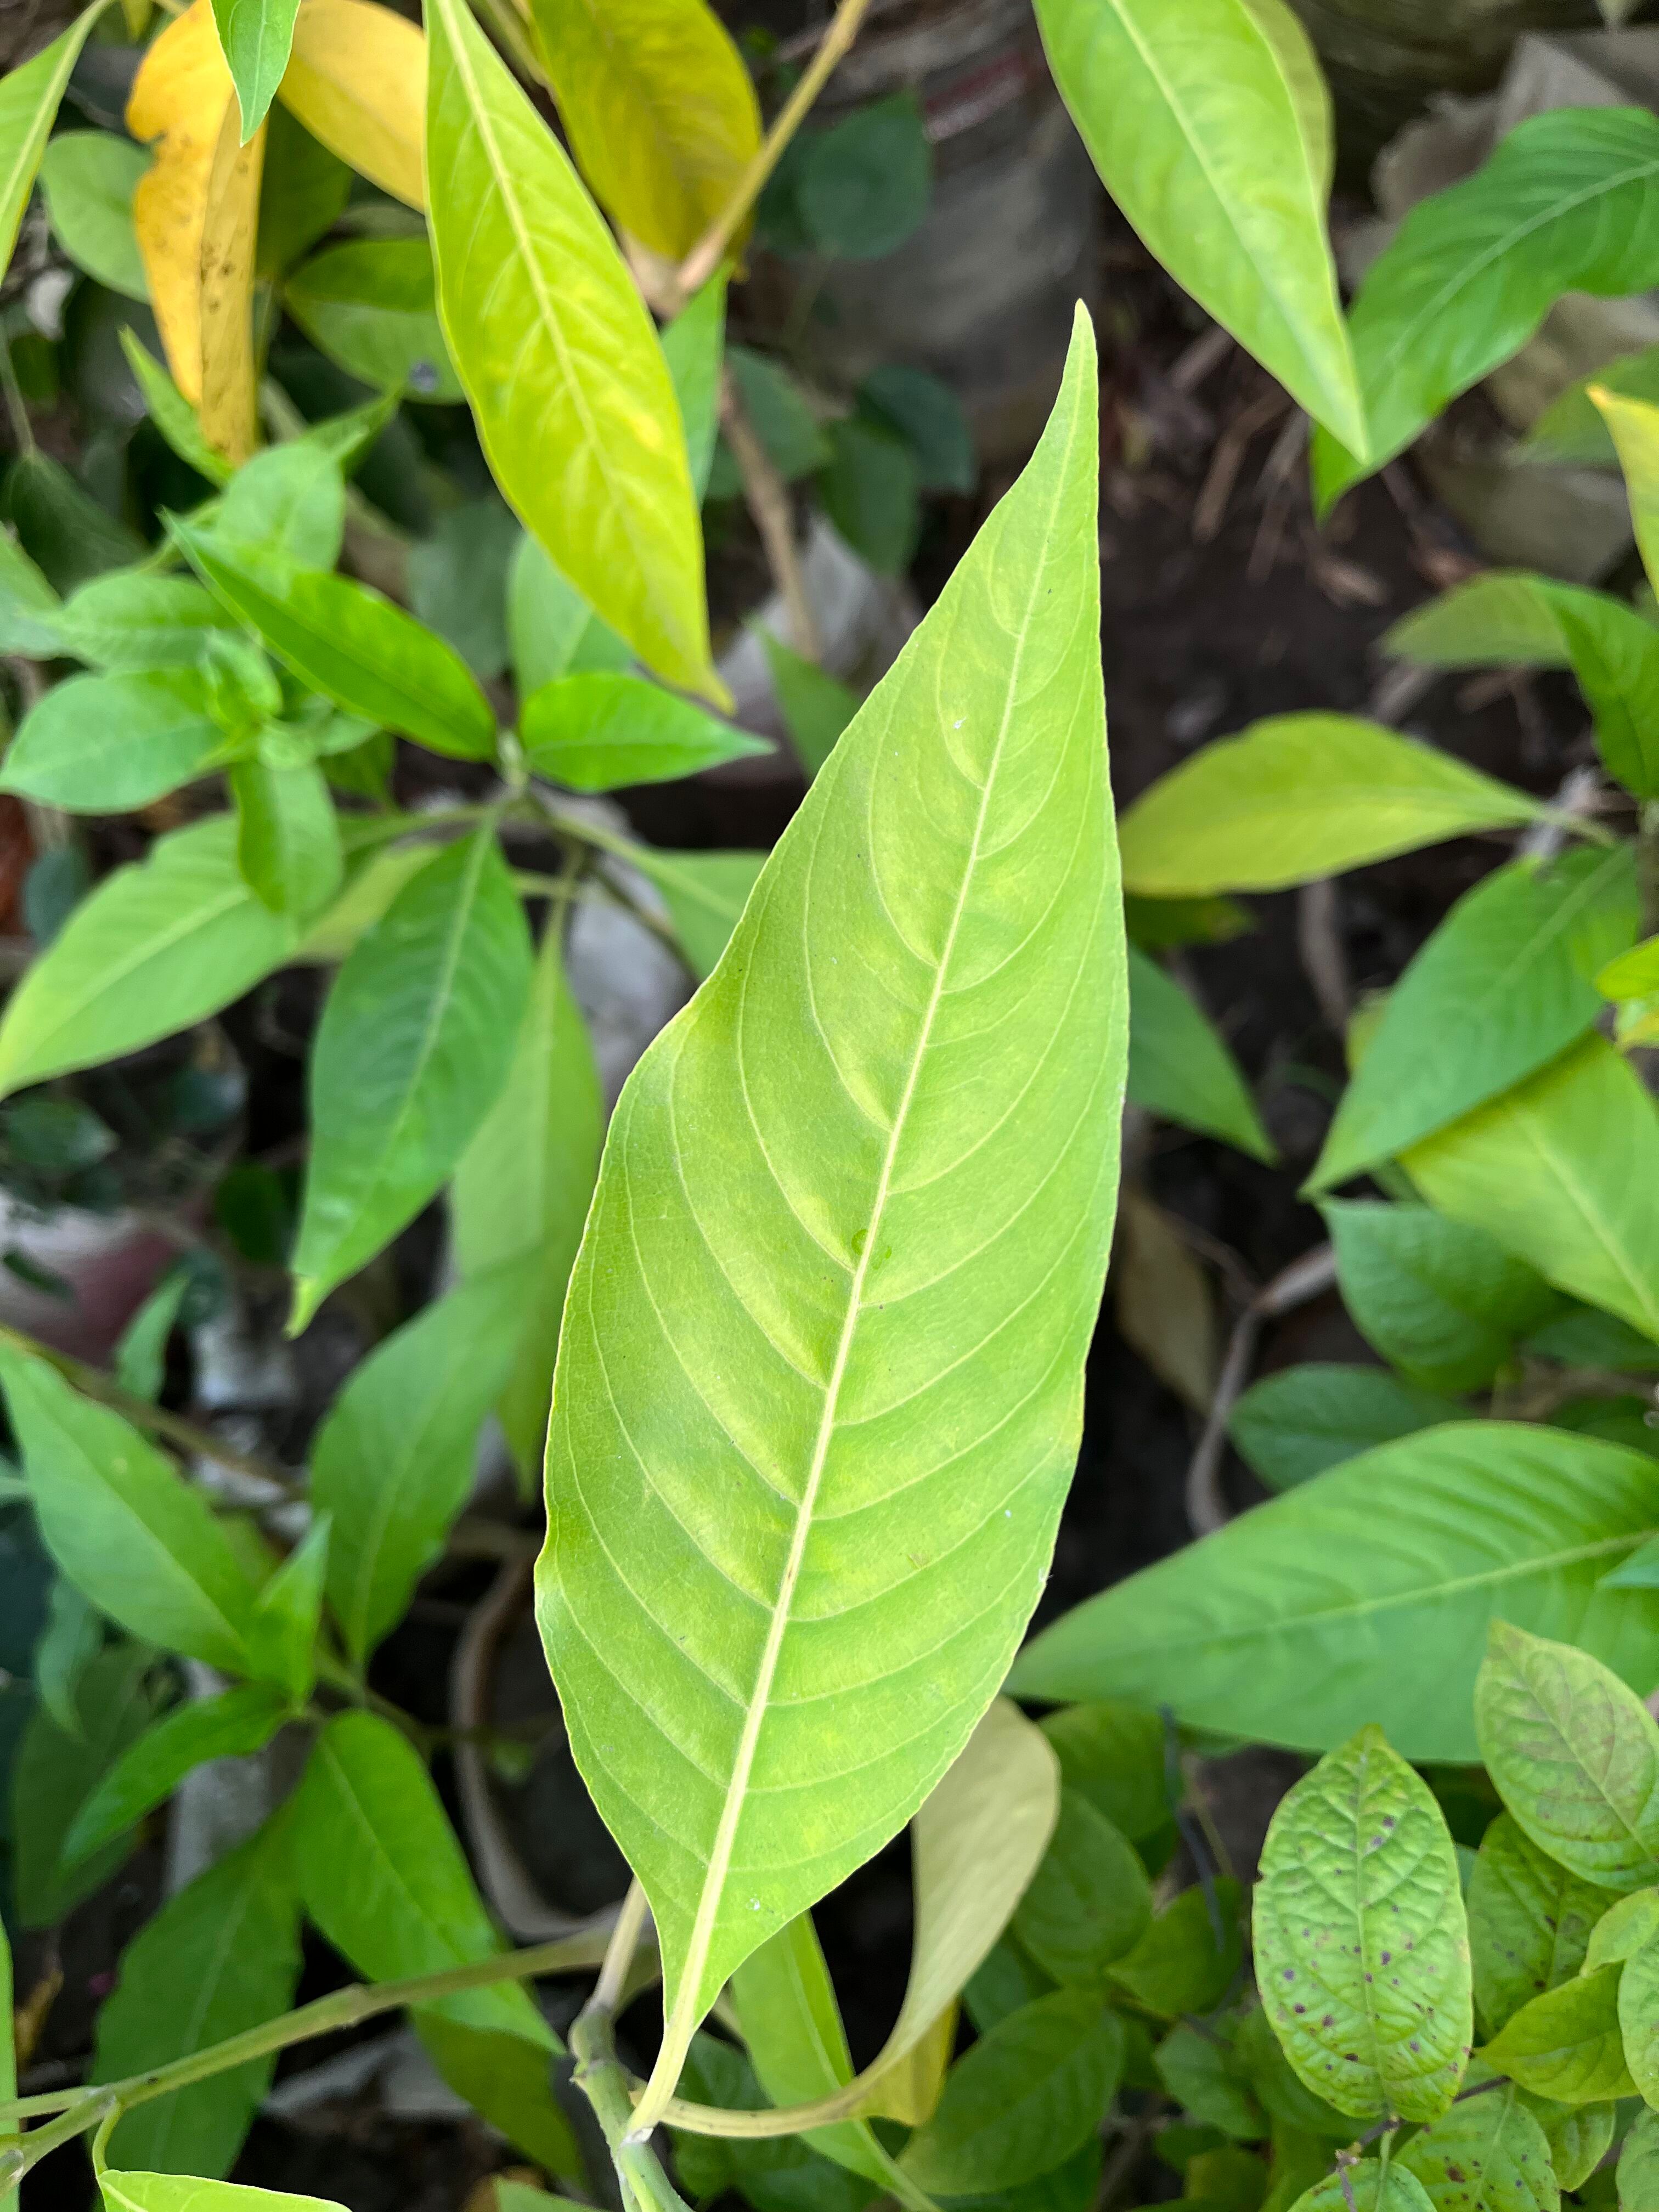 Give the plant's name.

vasaka
